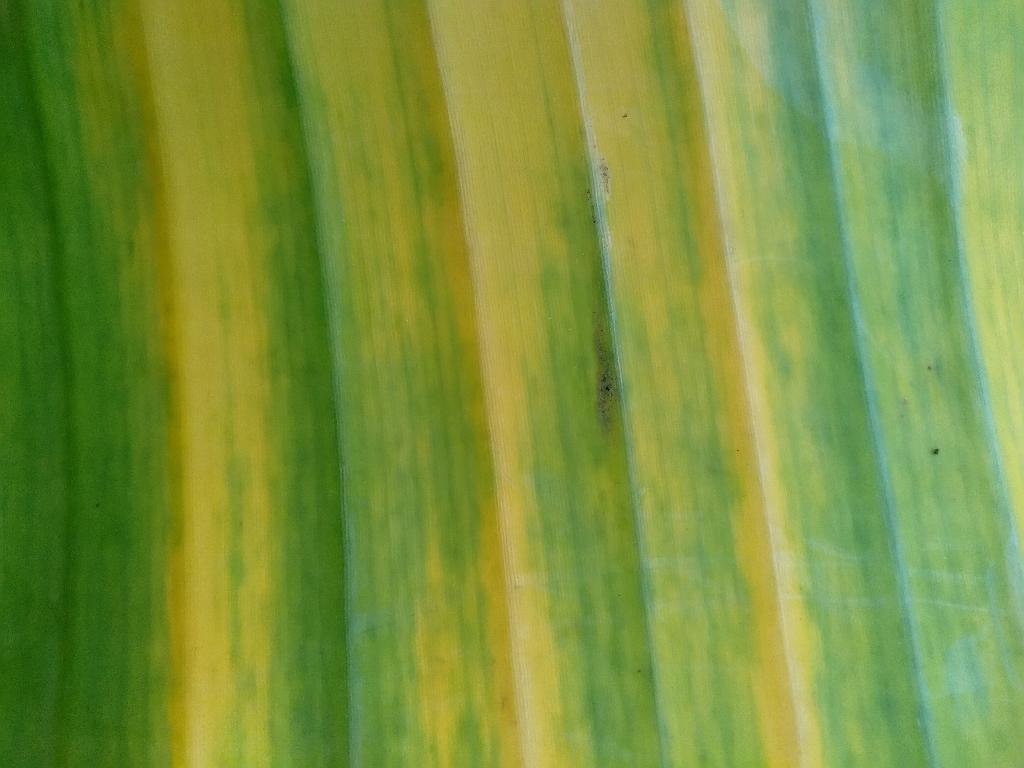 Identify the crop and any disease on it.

banana, fusarium wilt race 1
